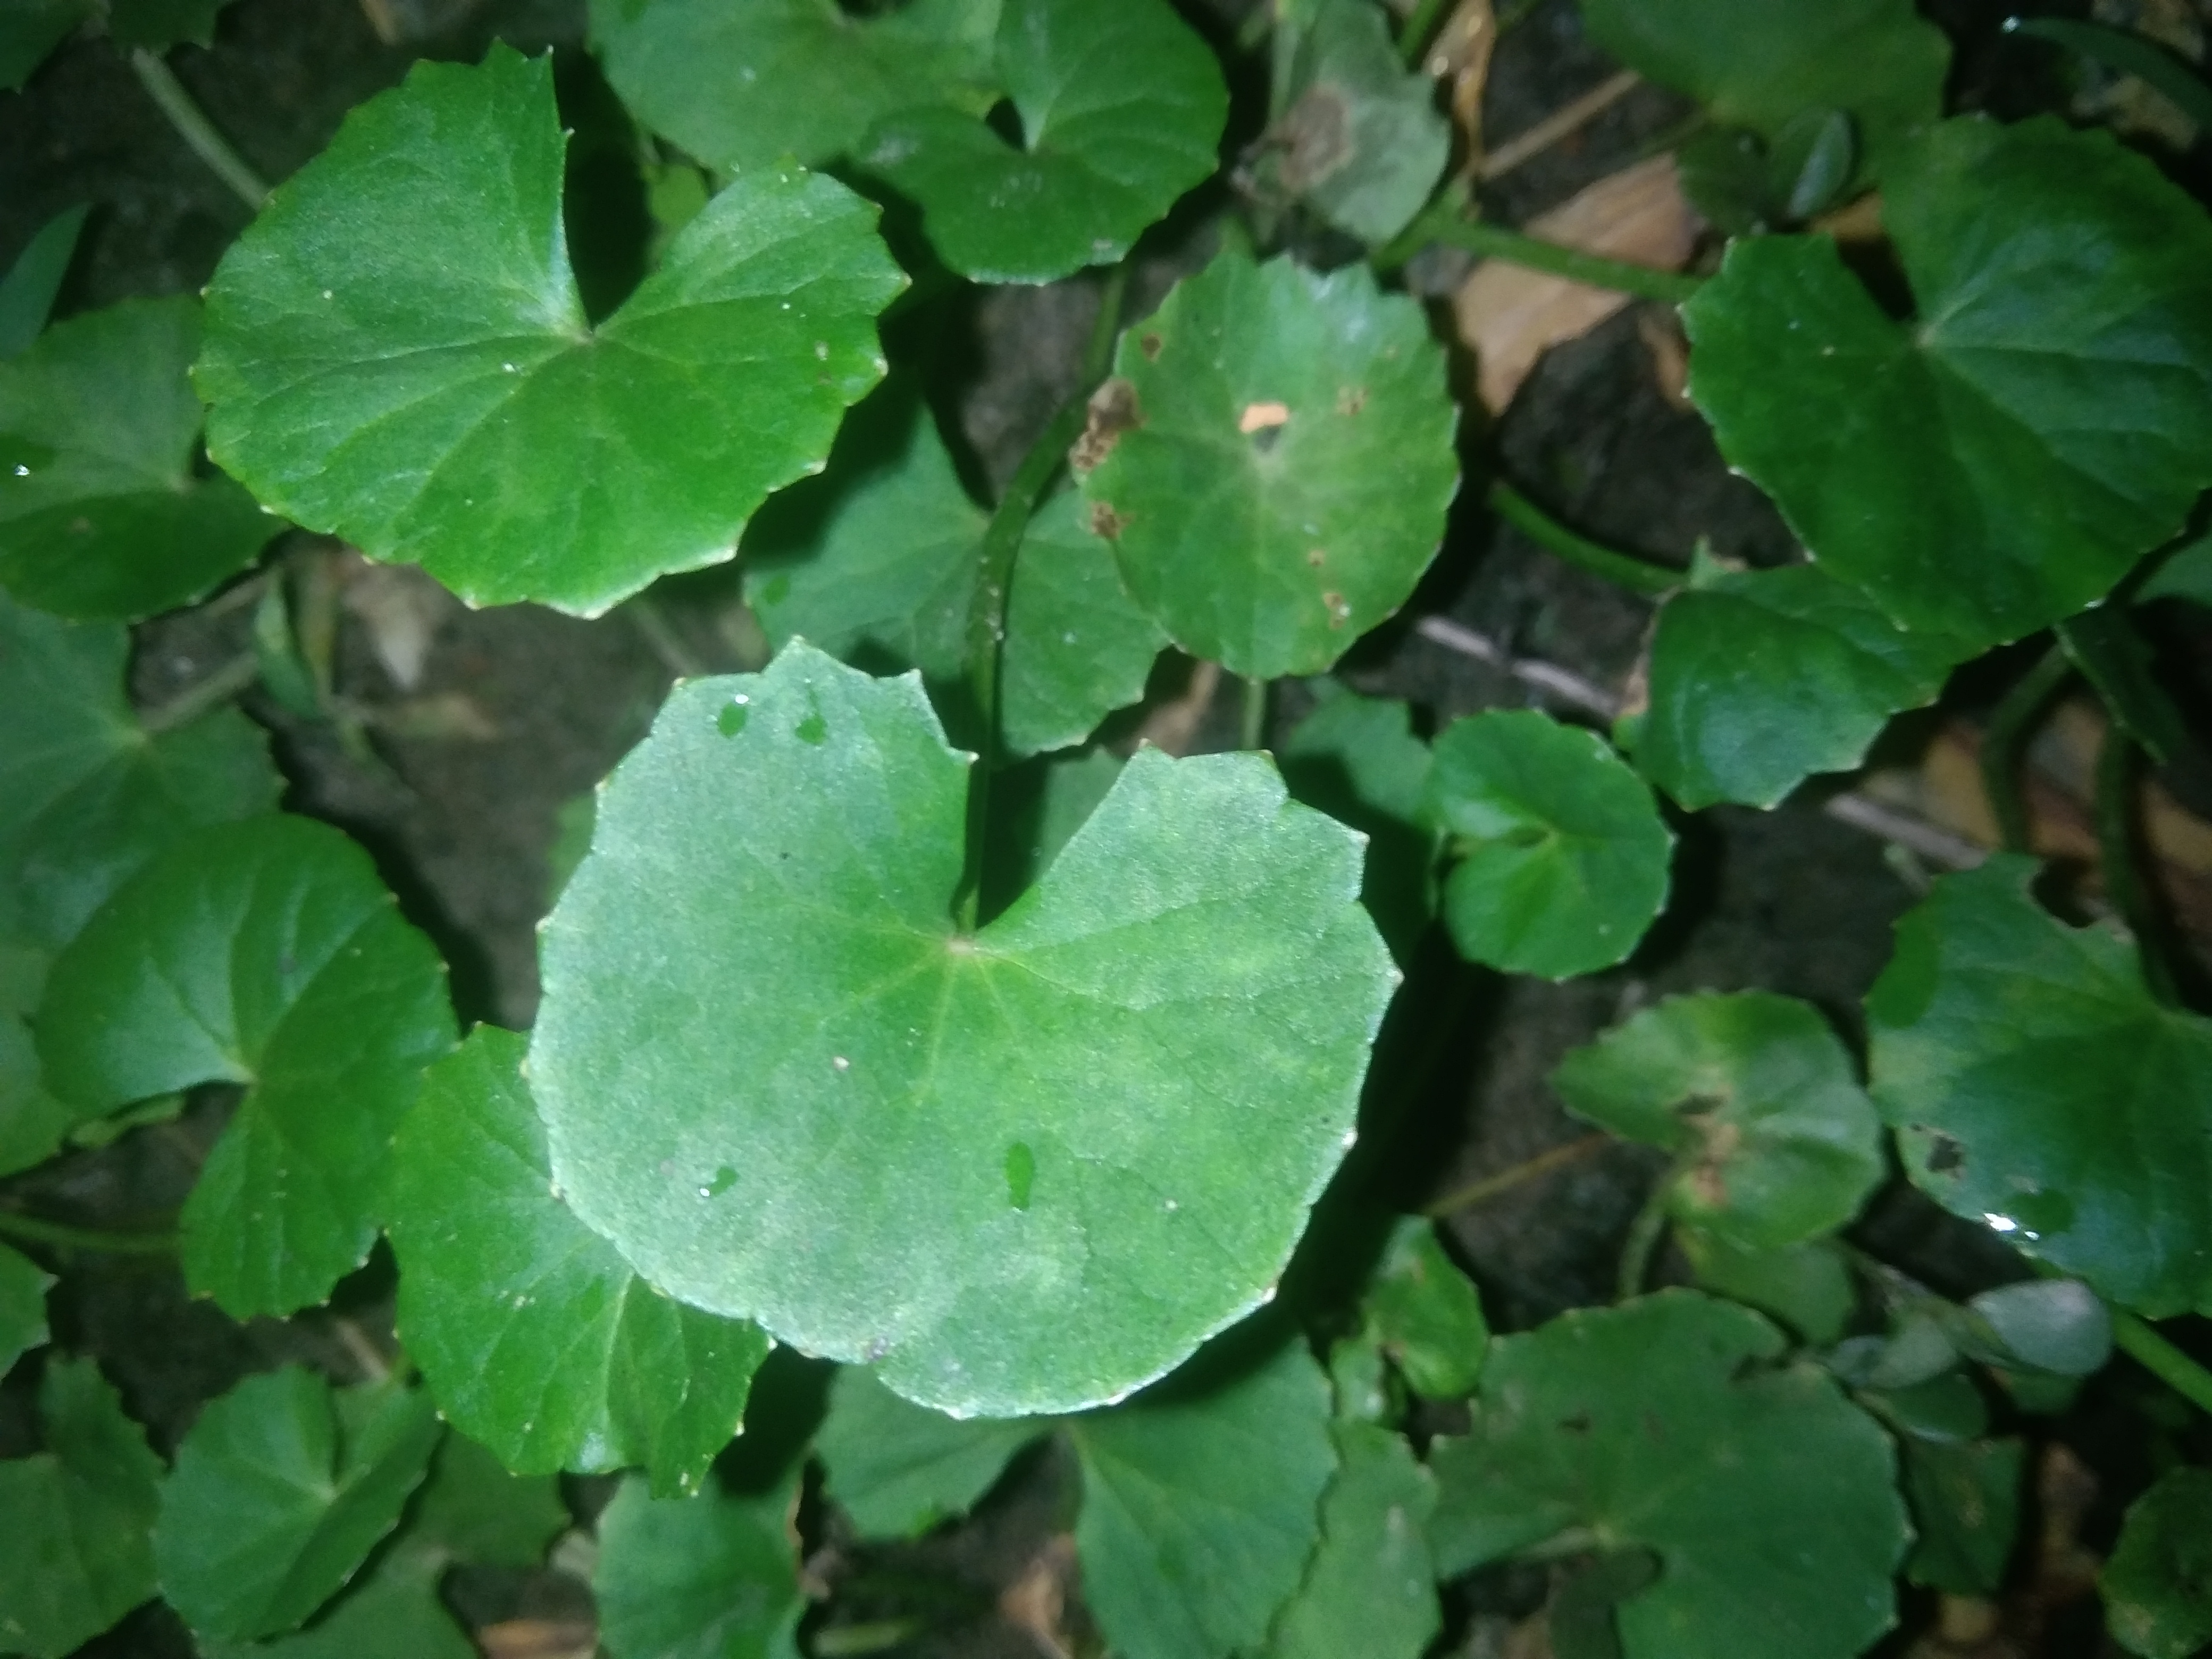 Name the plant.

thankuni
